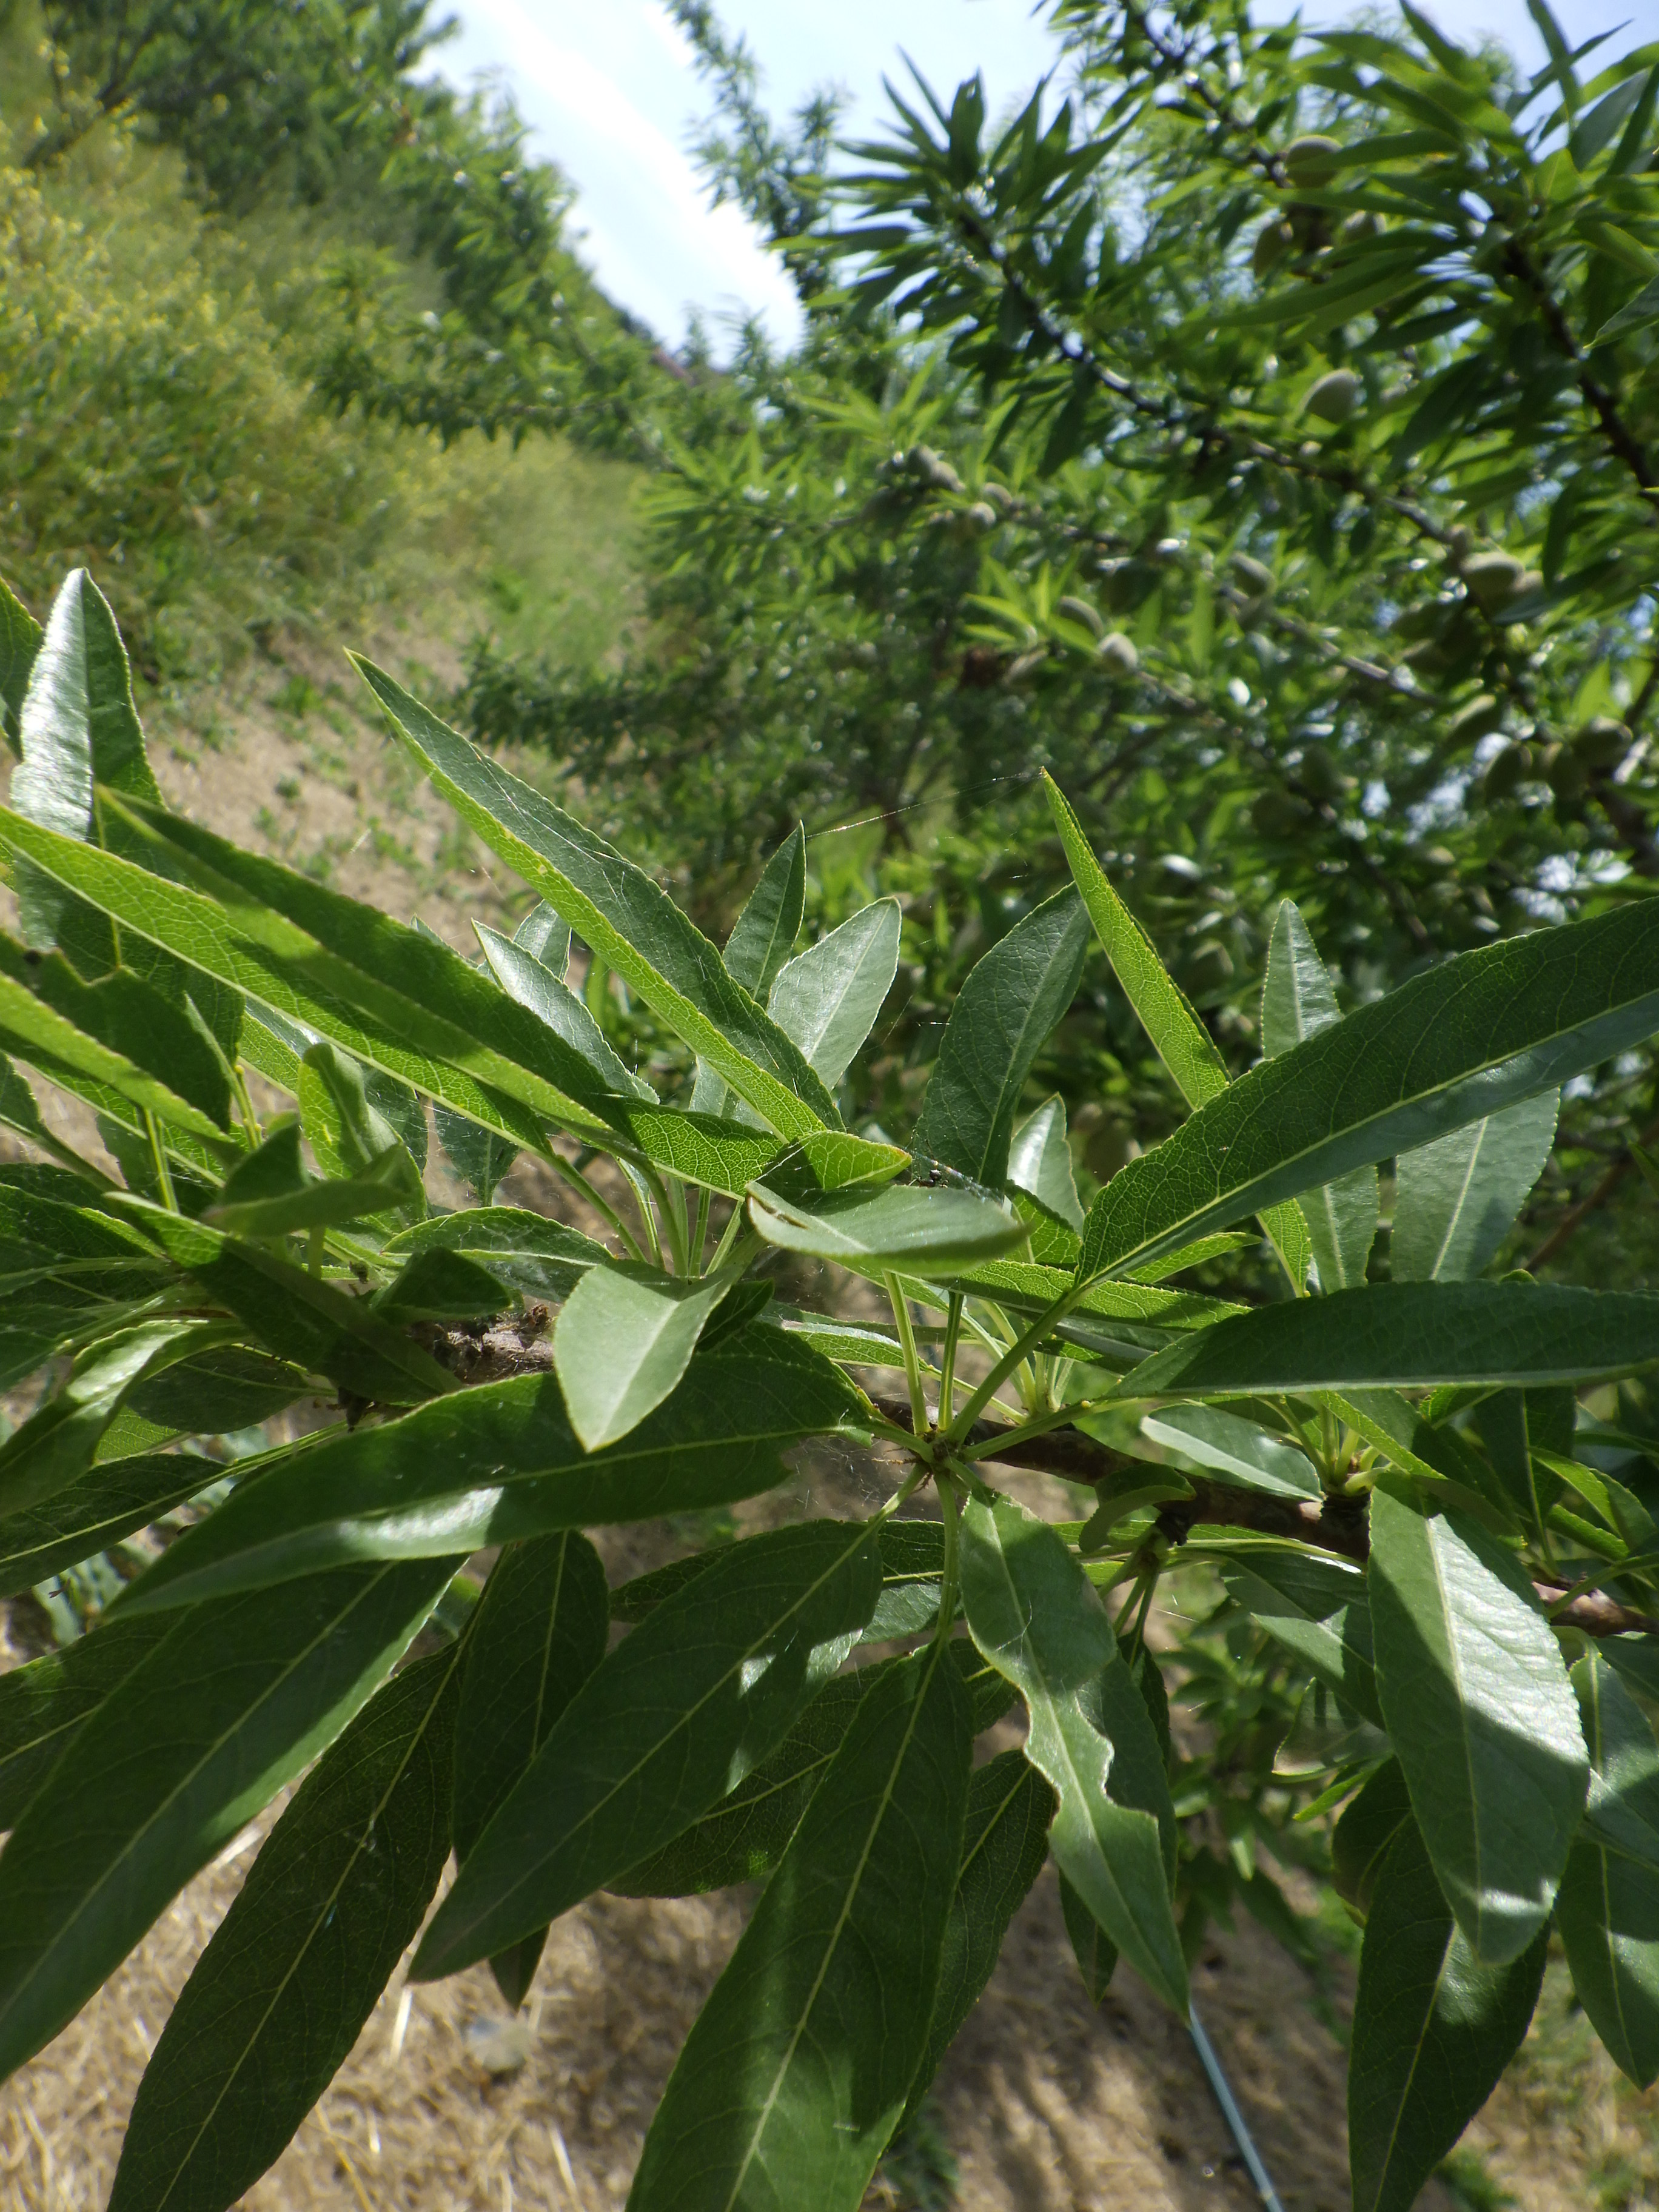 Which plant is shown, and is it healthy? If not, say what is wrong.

almond, phytophagous
